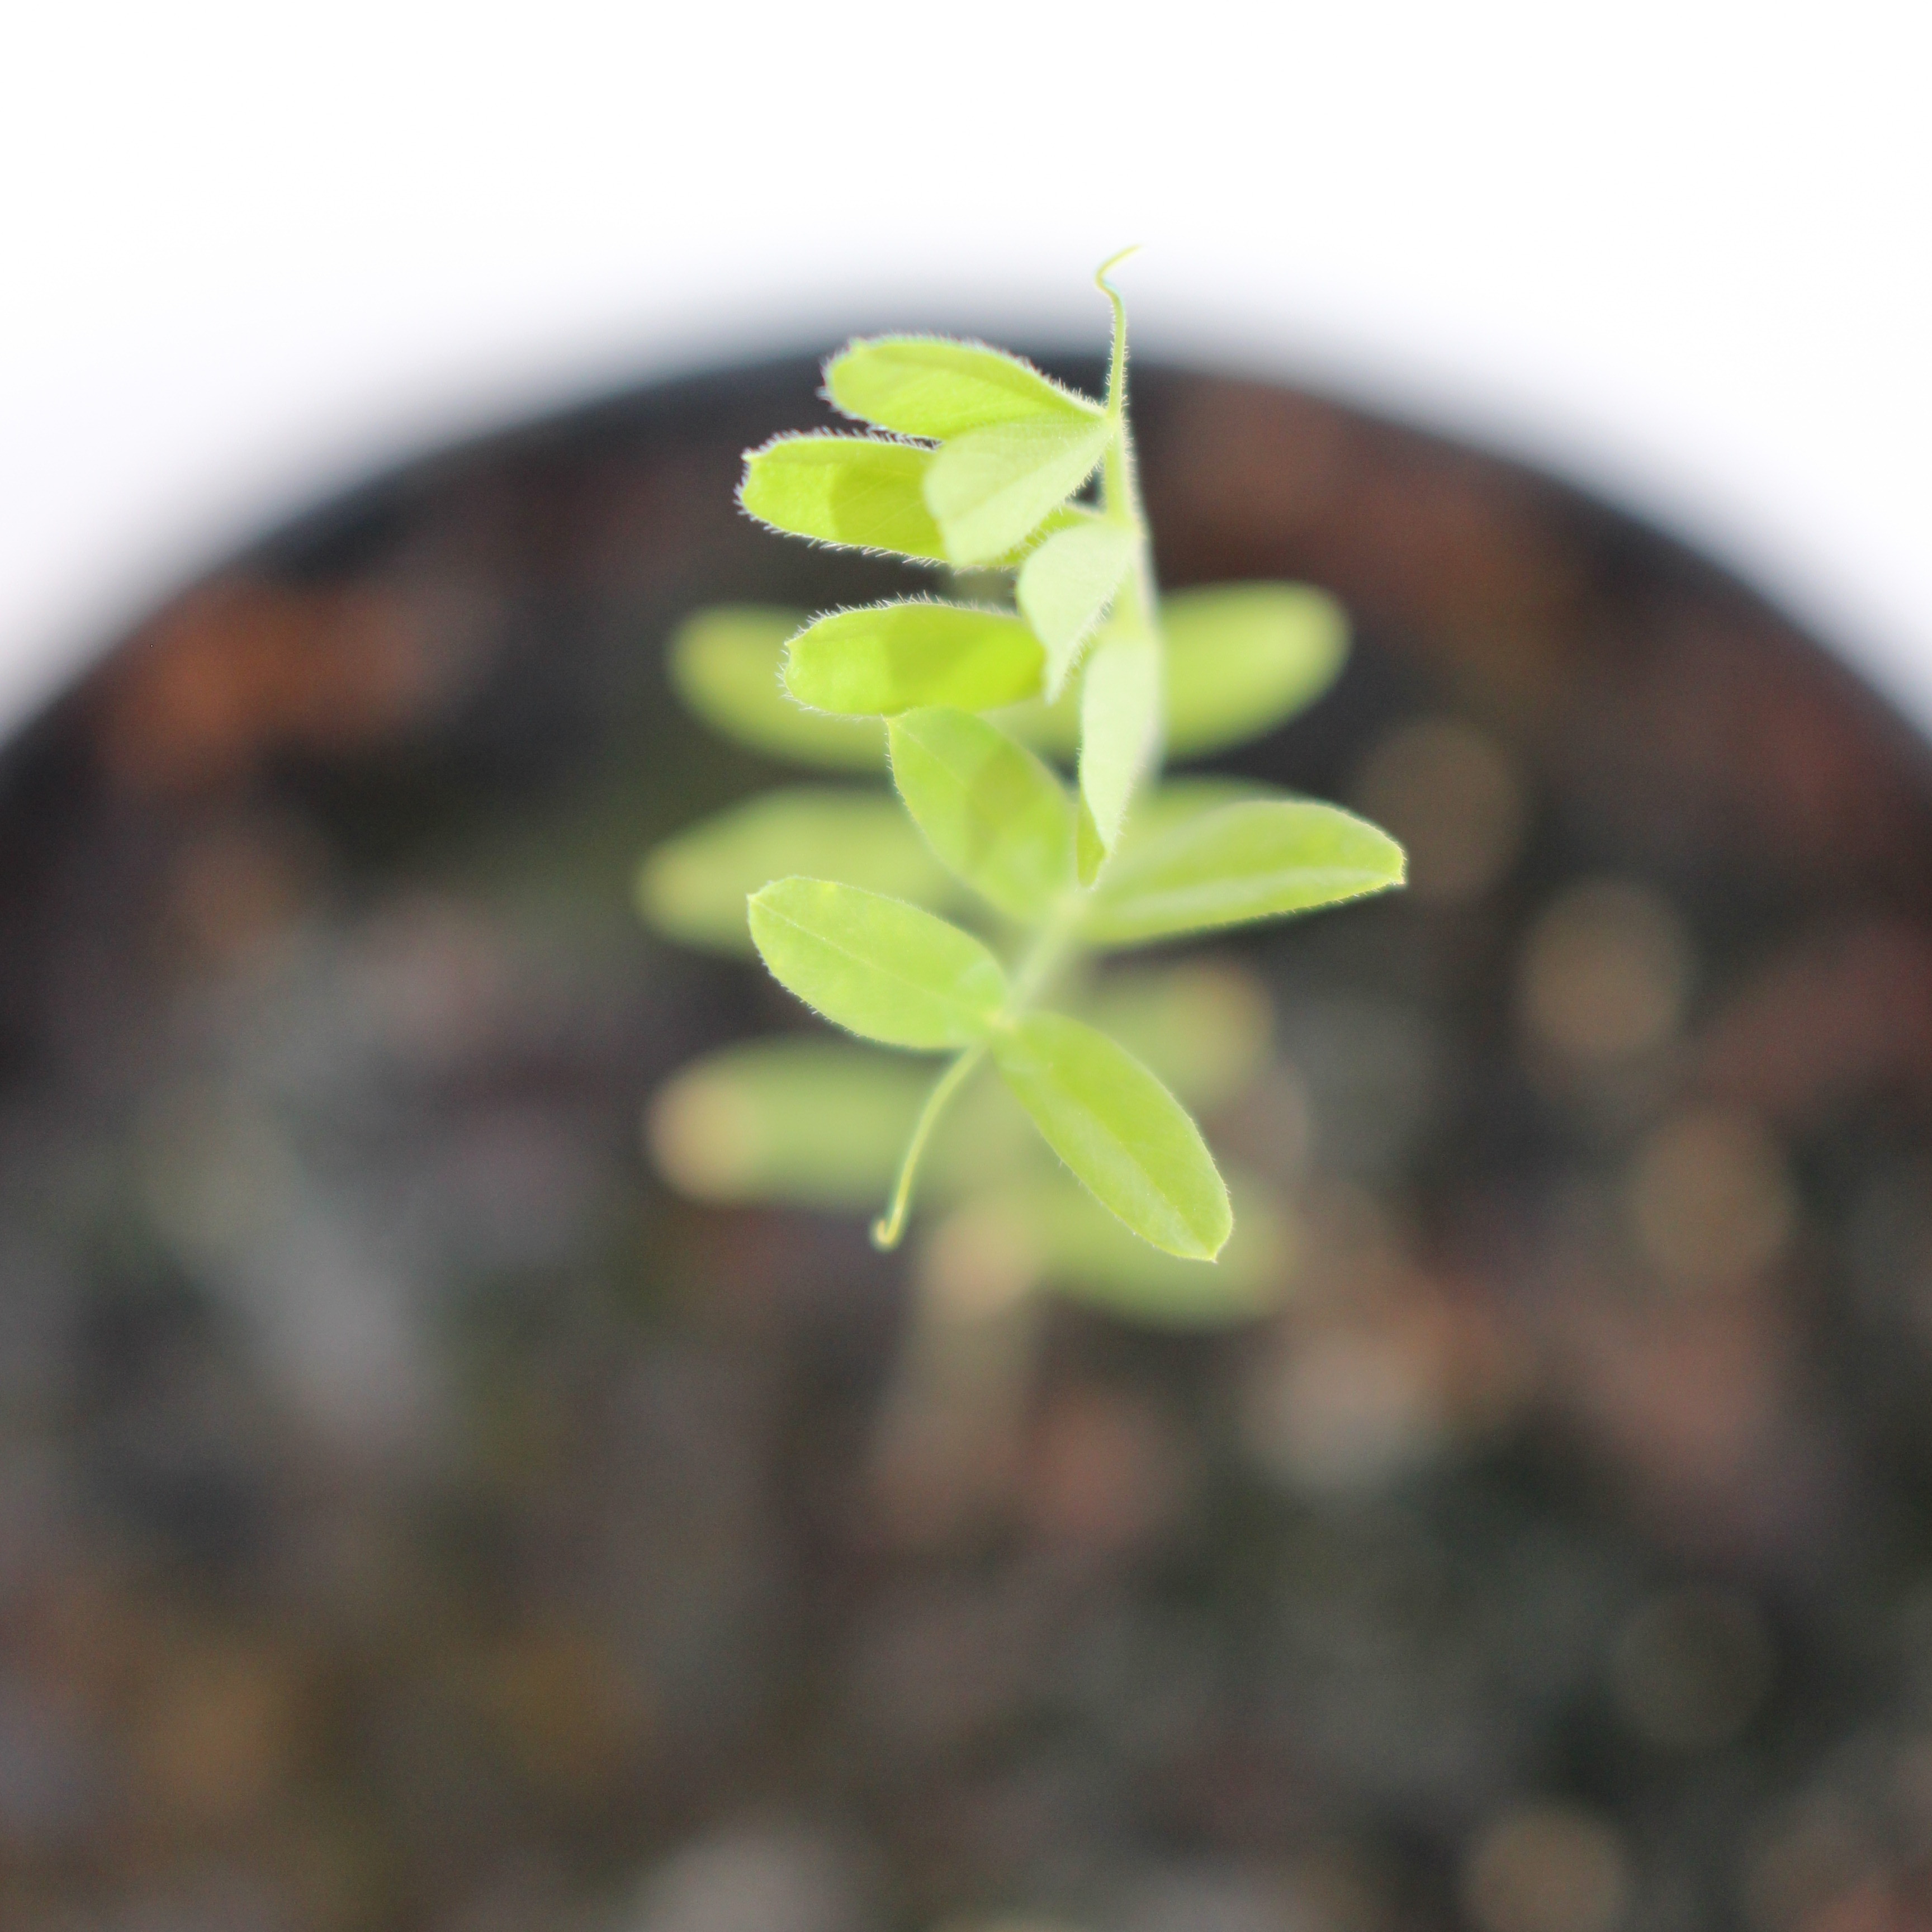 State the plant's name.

Vicia sativa
